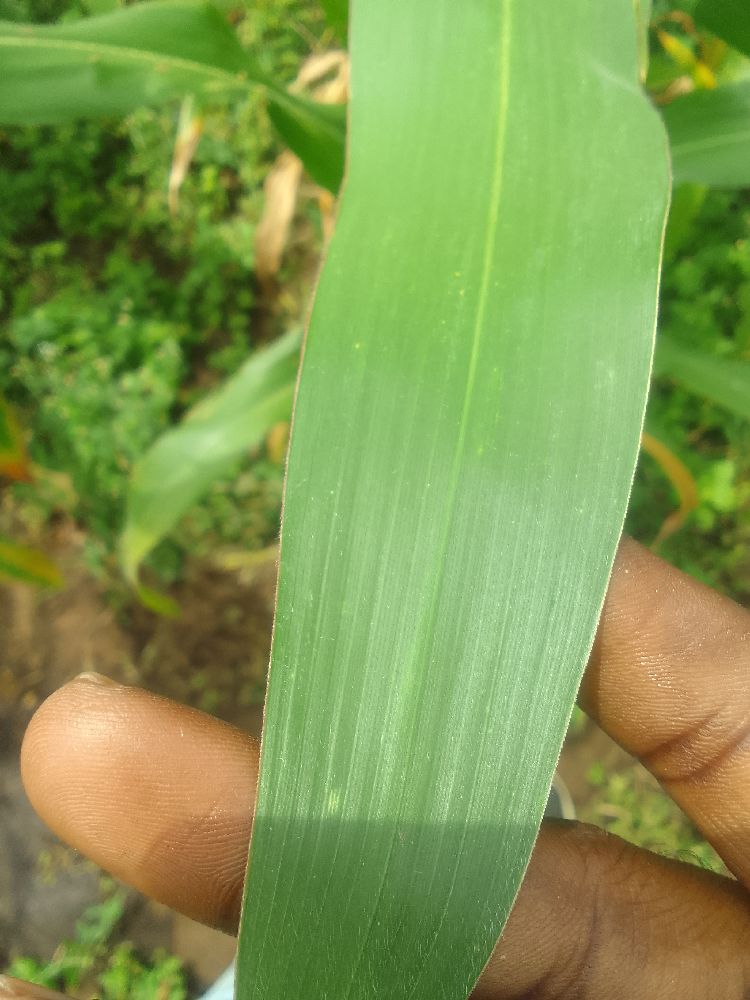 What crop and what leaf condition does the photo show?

maize, healthy
